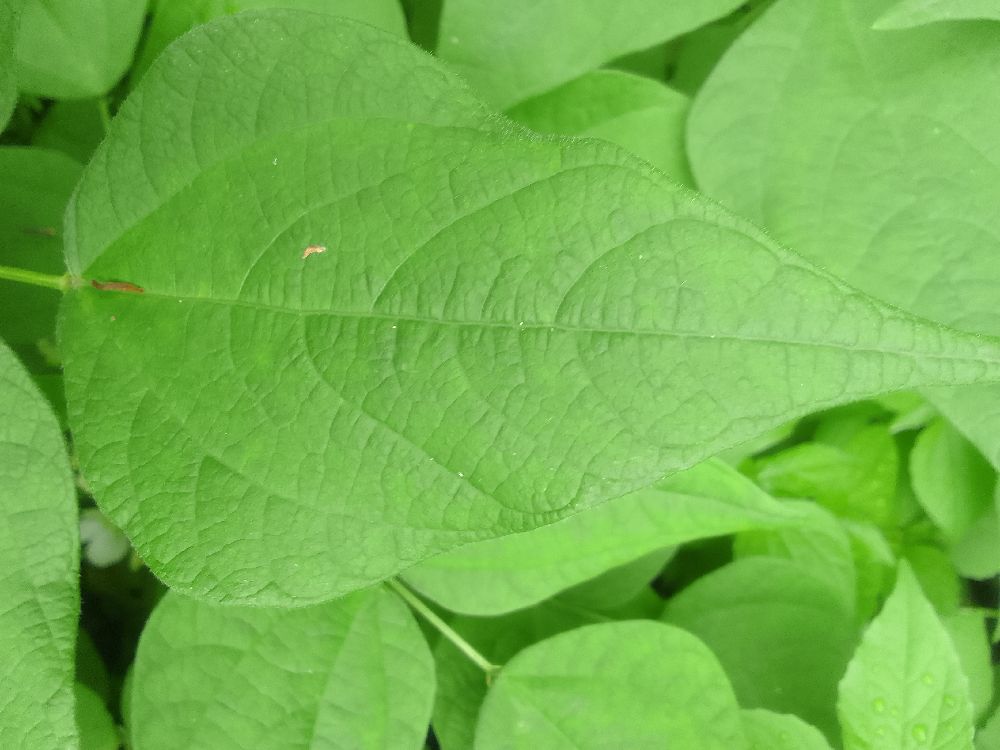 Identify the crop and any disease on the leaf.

common bean, healthy
